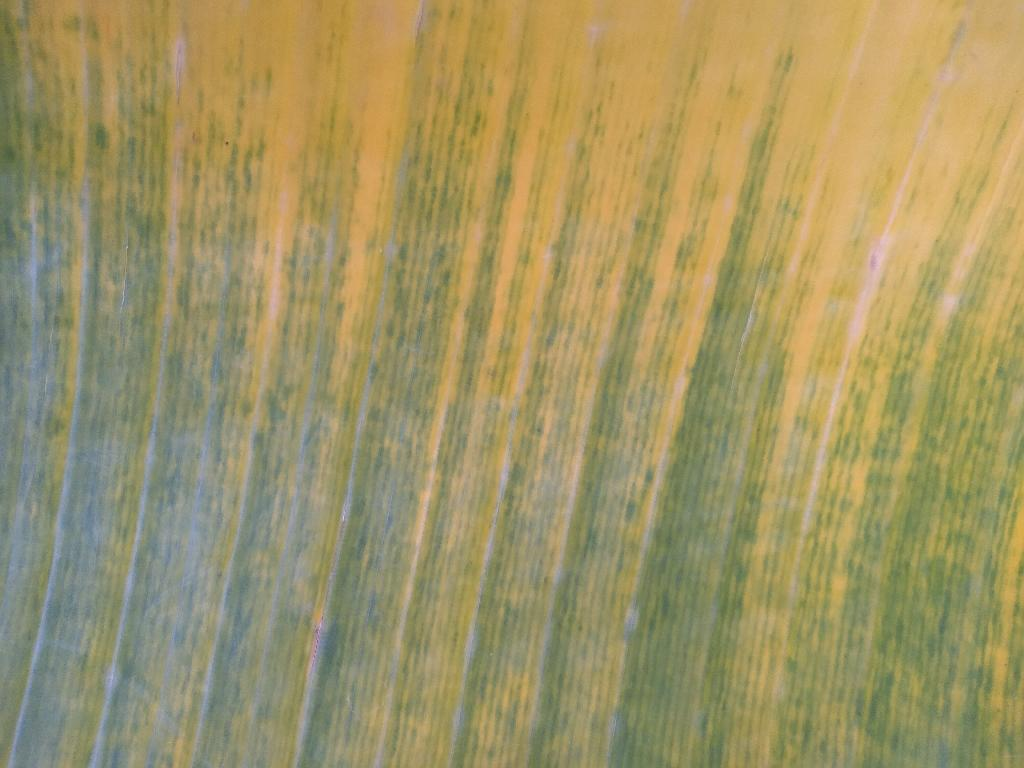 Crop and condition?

banana, fusarium wilt race 1
